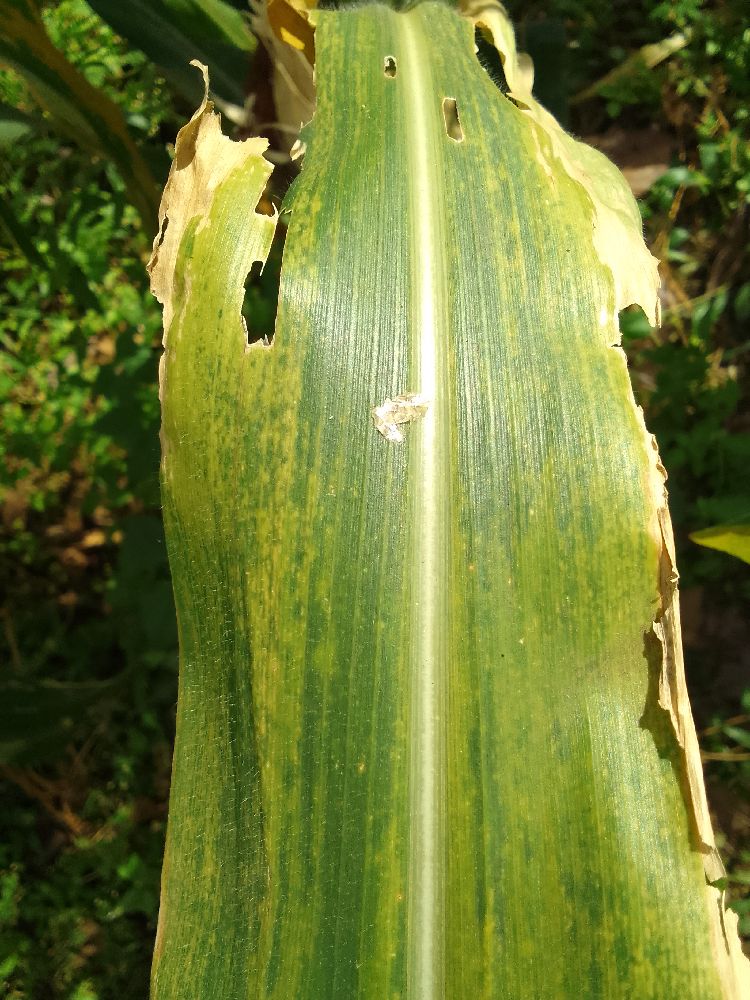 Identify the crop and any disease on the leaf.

maize, maize lethal necrosis
